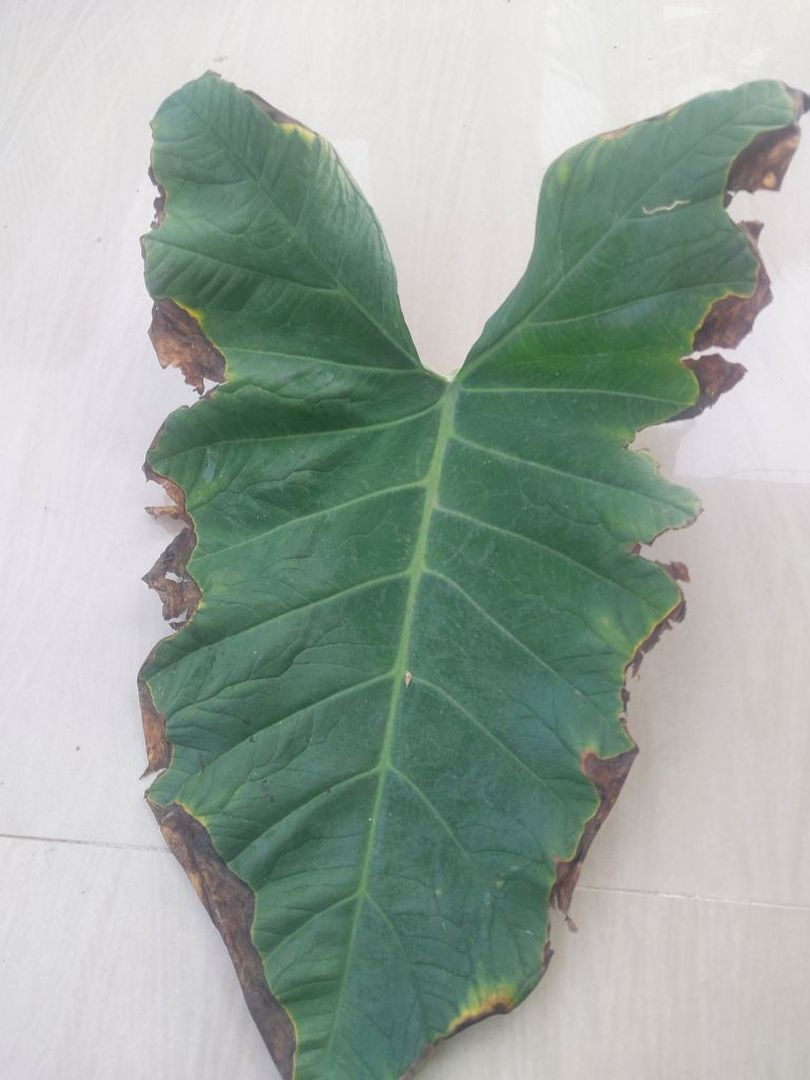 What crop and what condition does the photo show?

taro, leaf blight
